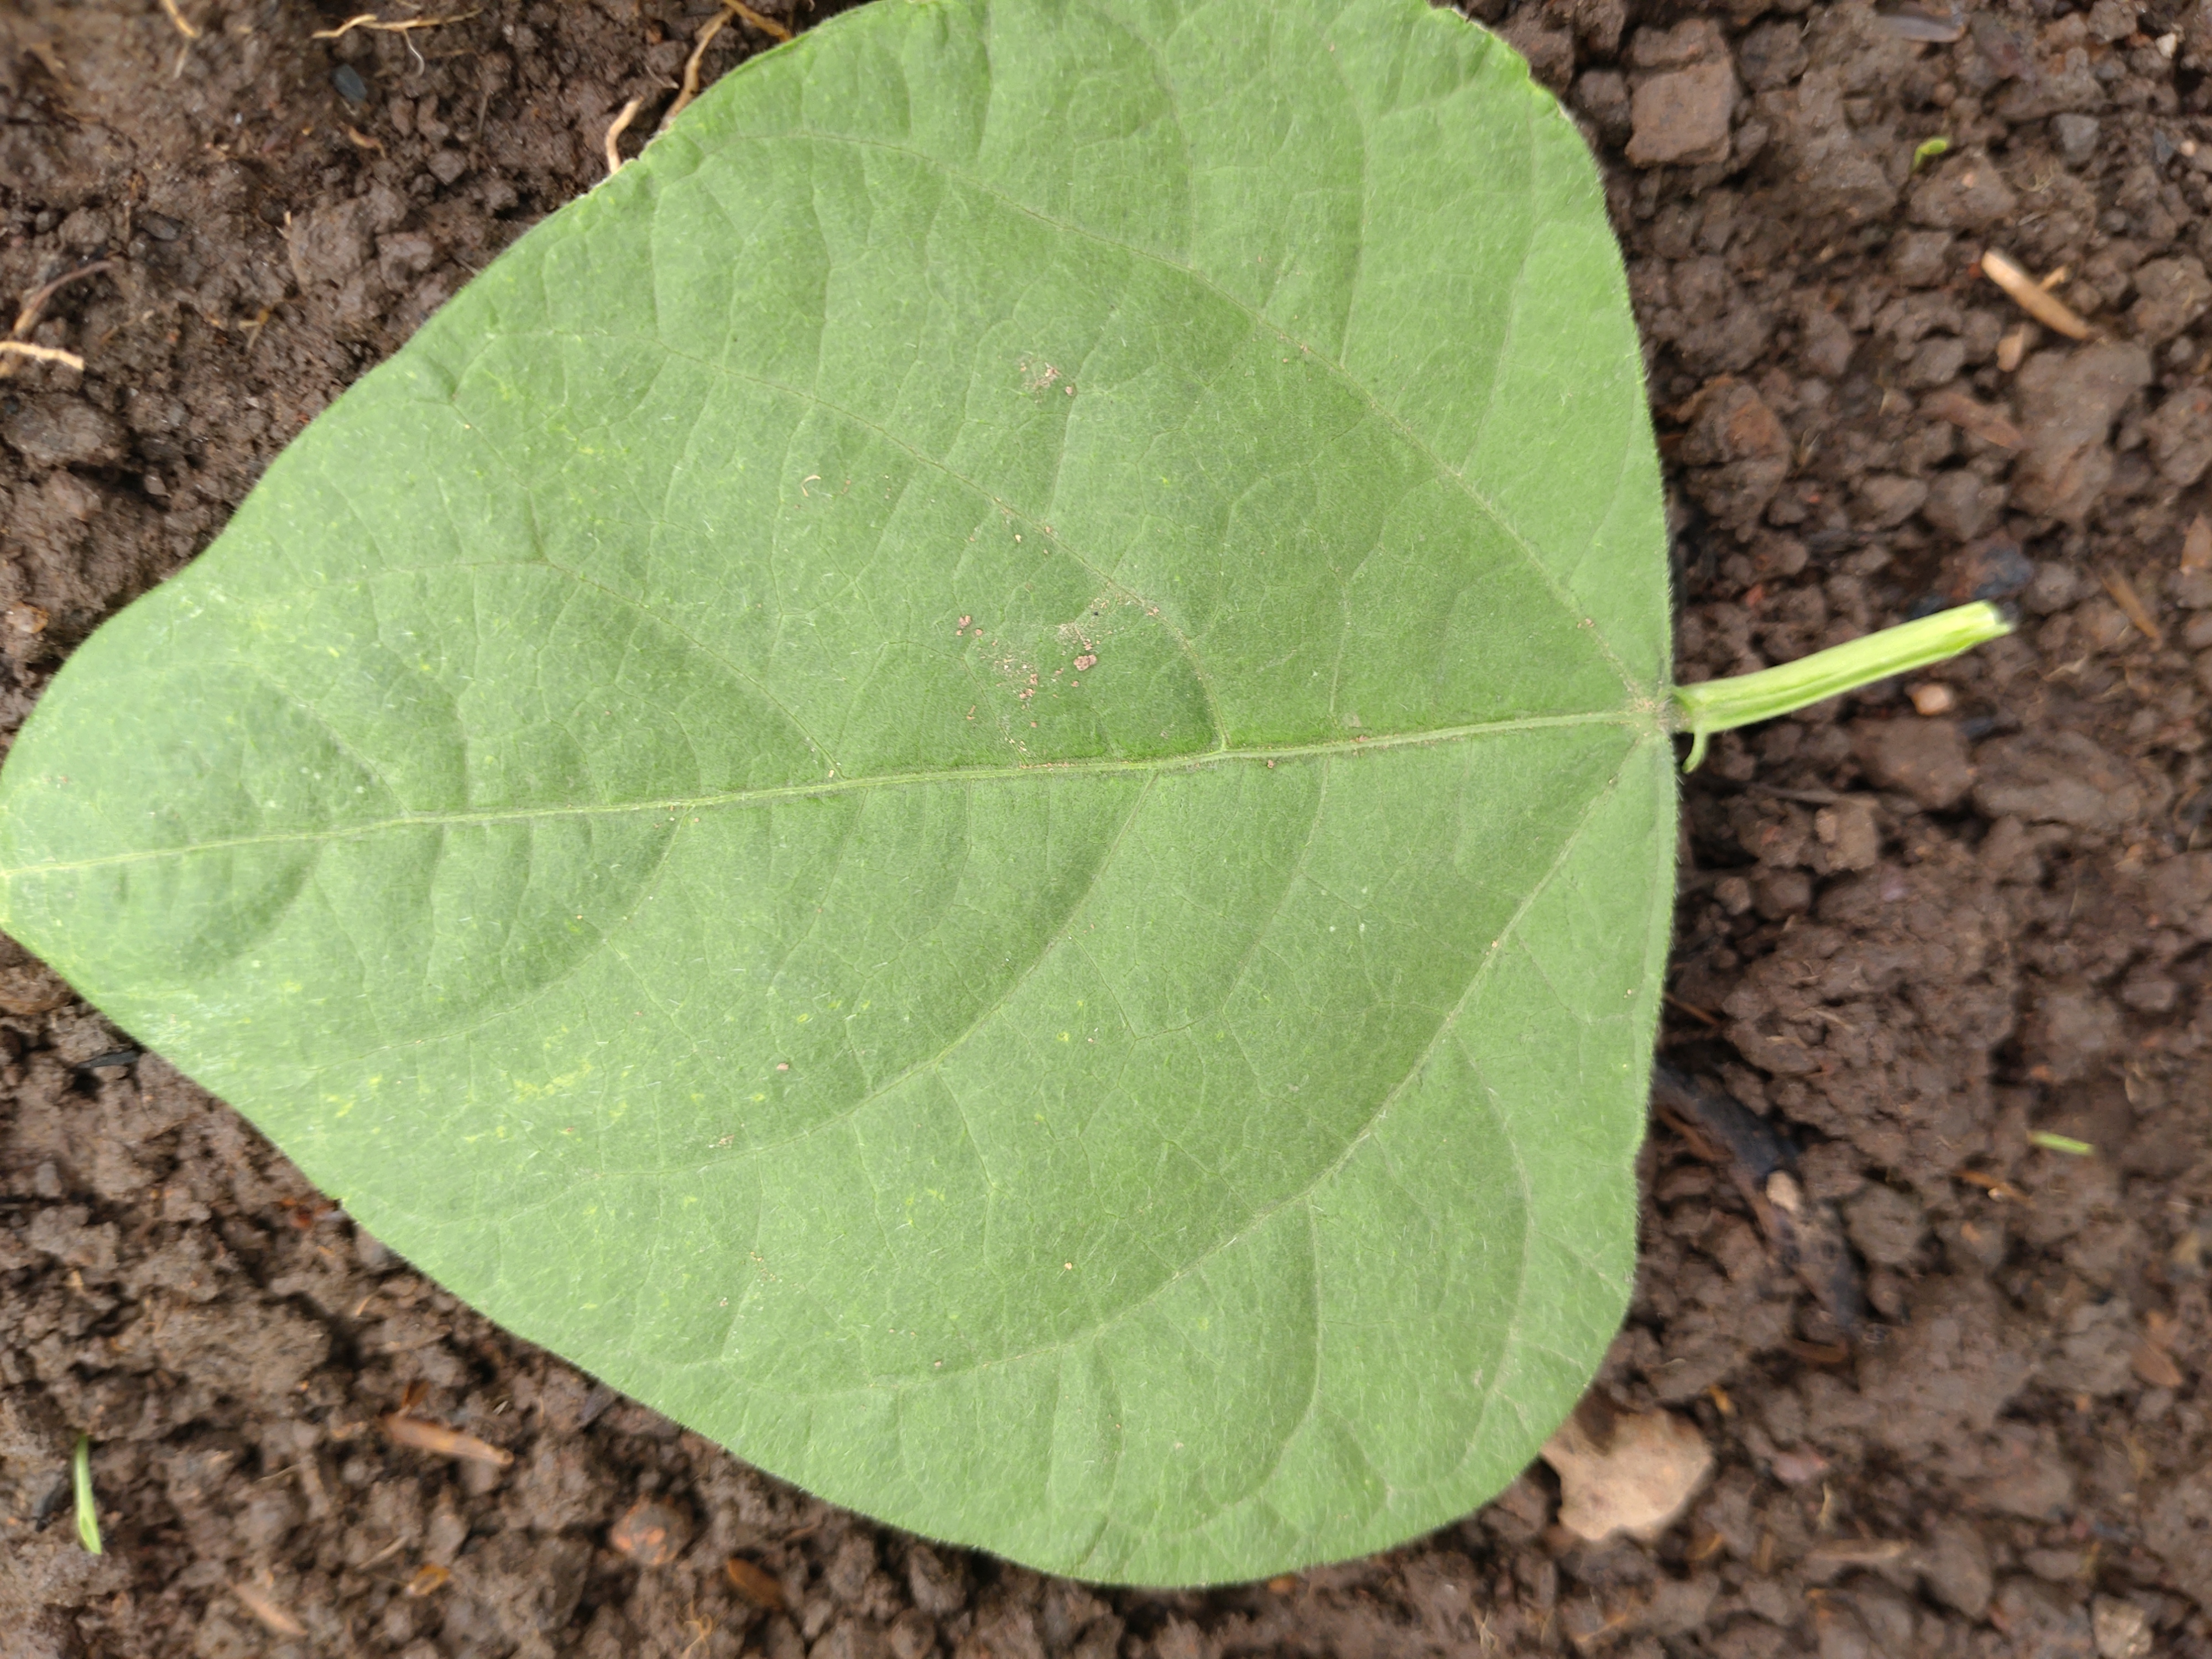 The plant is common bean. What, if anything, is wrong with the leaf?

healthy
